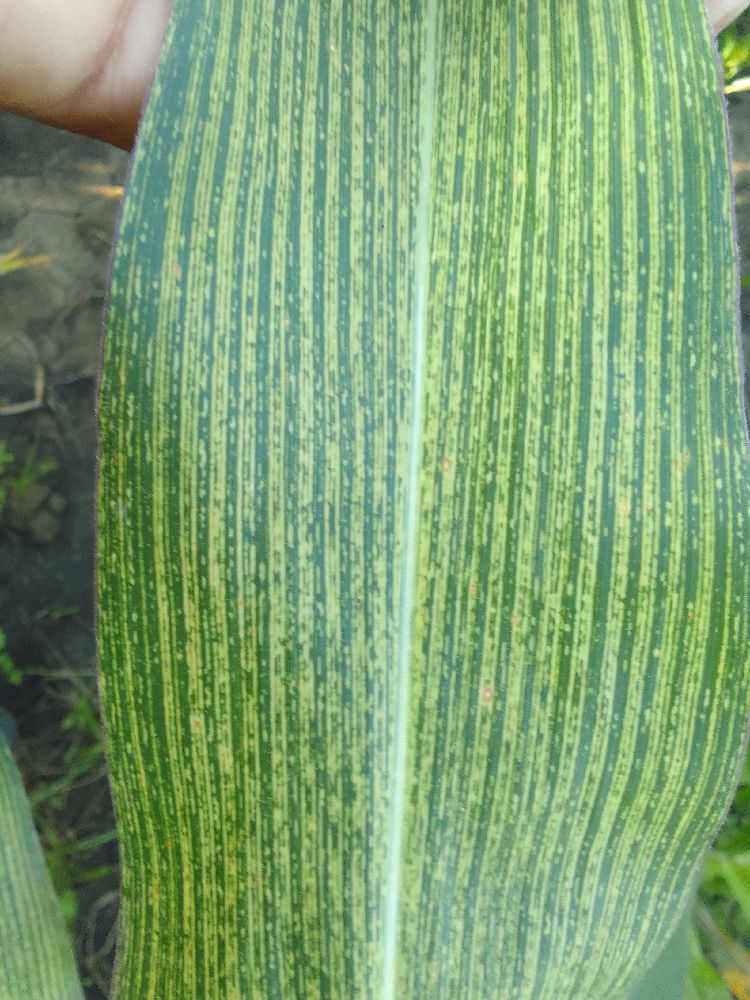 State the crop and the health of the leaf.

maize, maize streak virus
